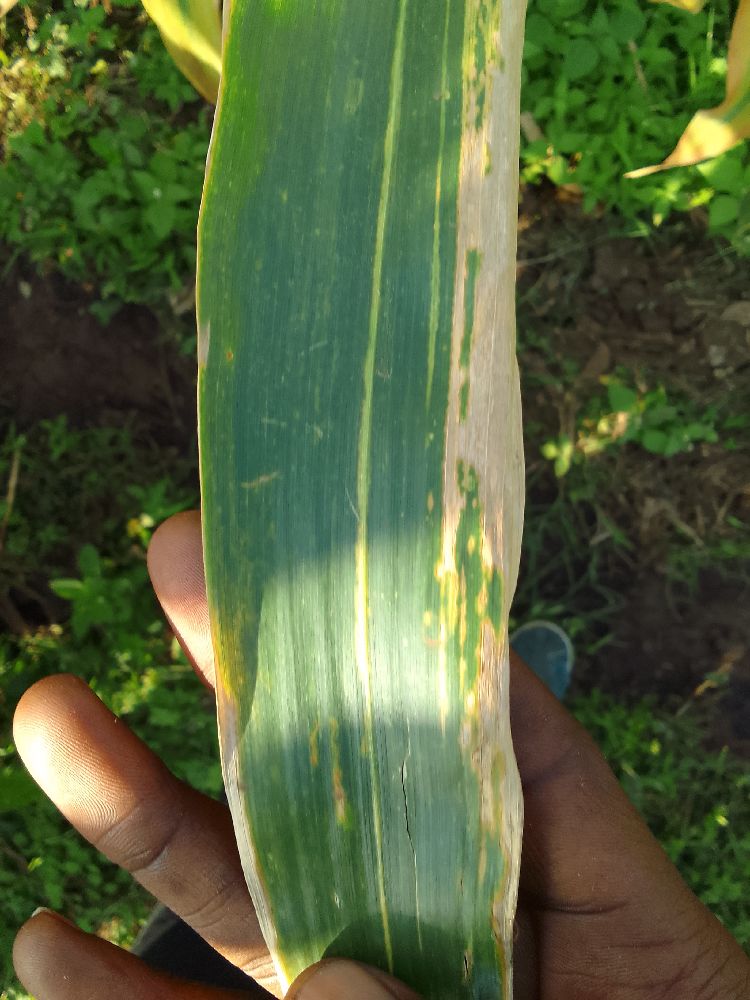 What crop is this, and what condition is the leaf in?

maize, maize lethal necrosis
